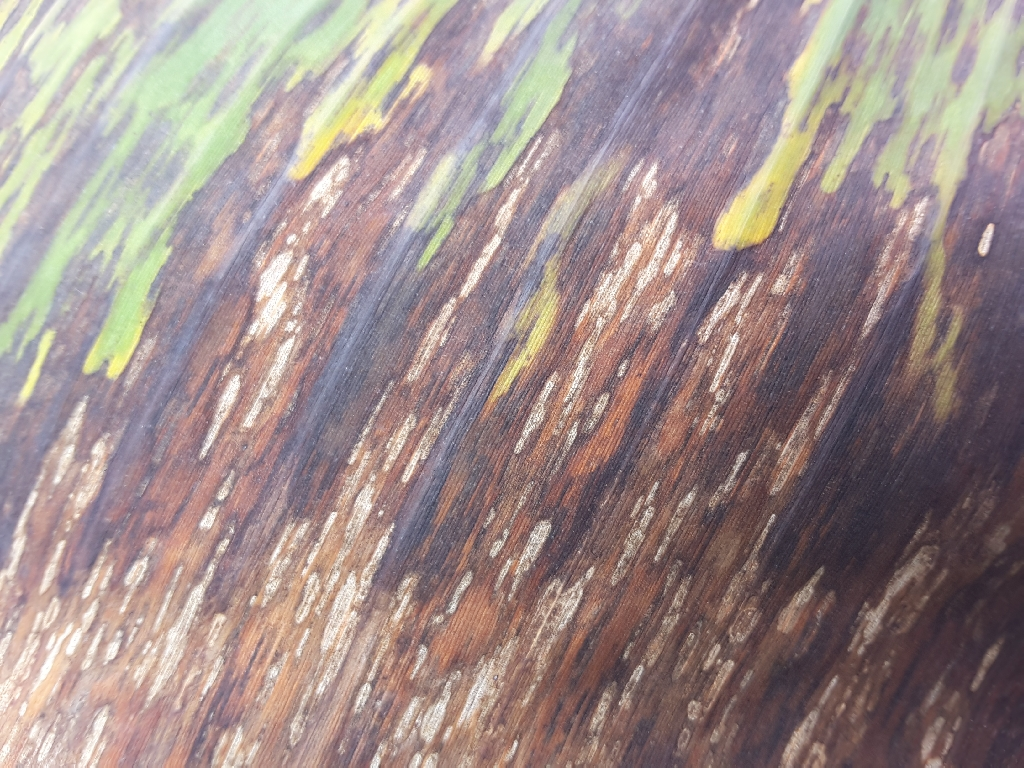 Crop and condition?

banana, black sigatoka
